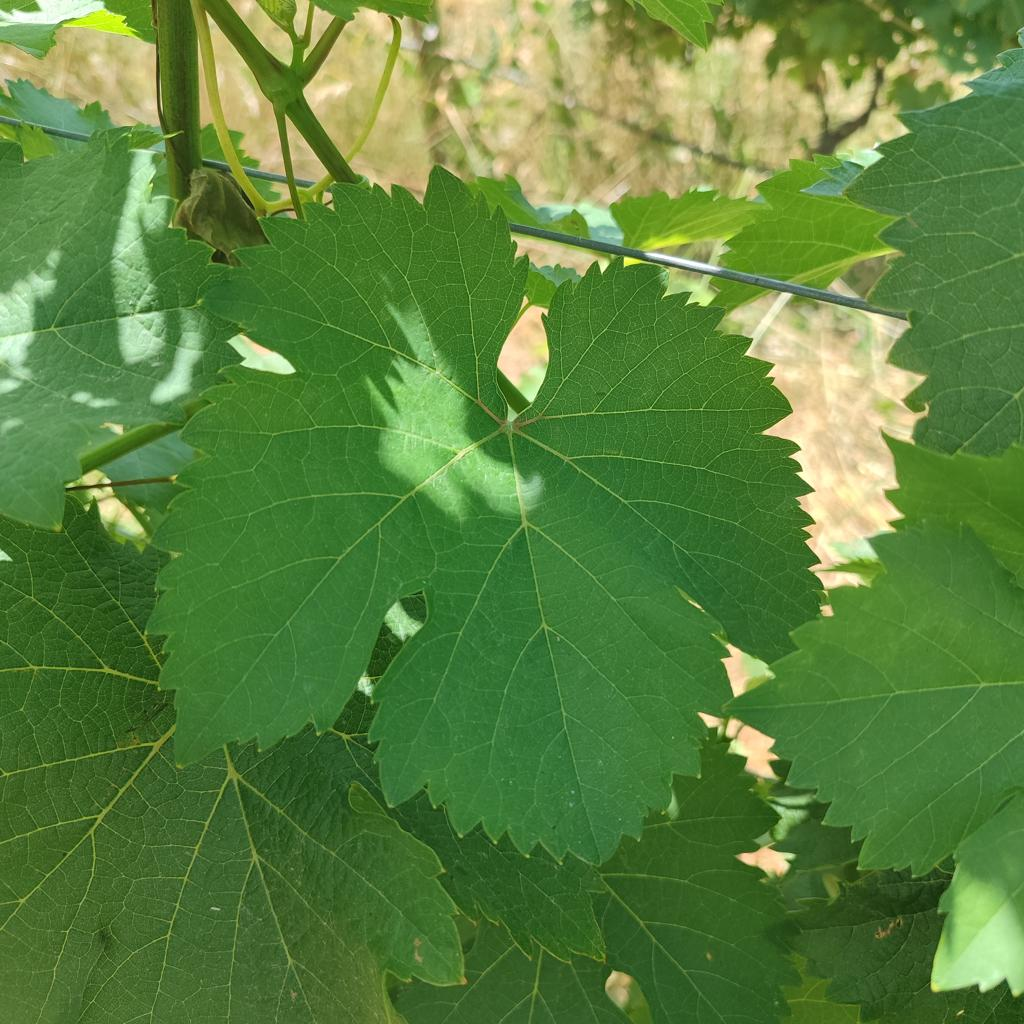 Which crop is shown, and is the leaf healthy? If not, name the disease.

grapevine, healthy
